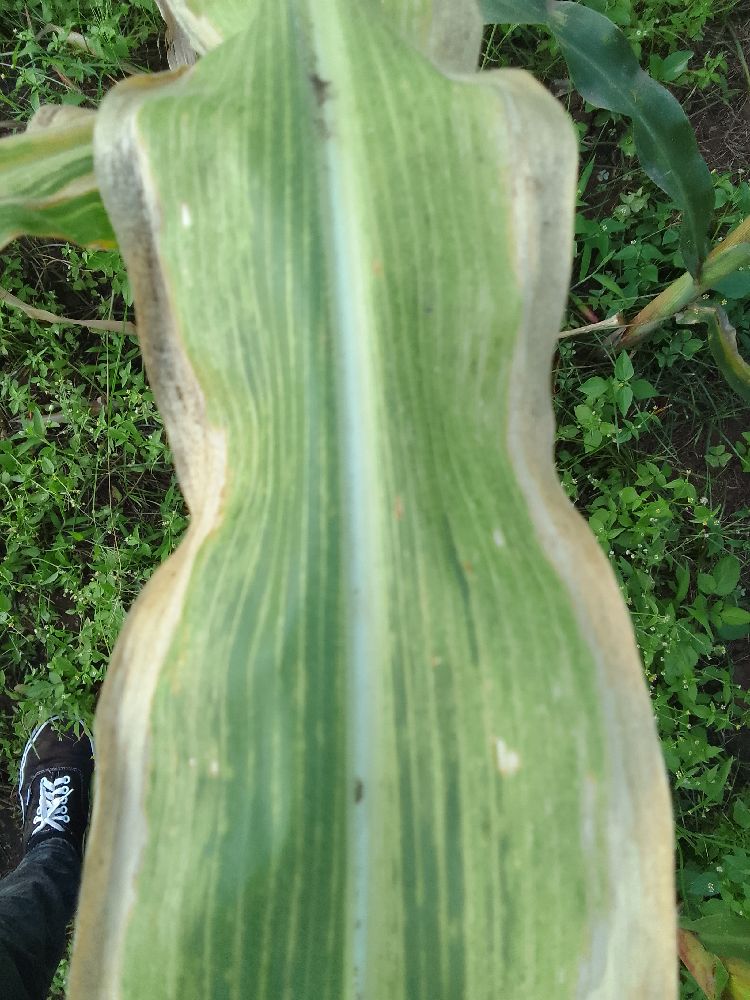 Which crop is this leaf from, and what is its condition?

maize, maize lethal necrosis
